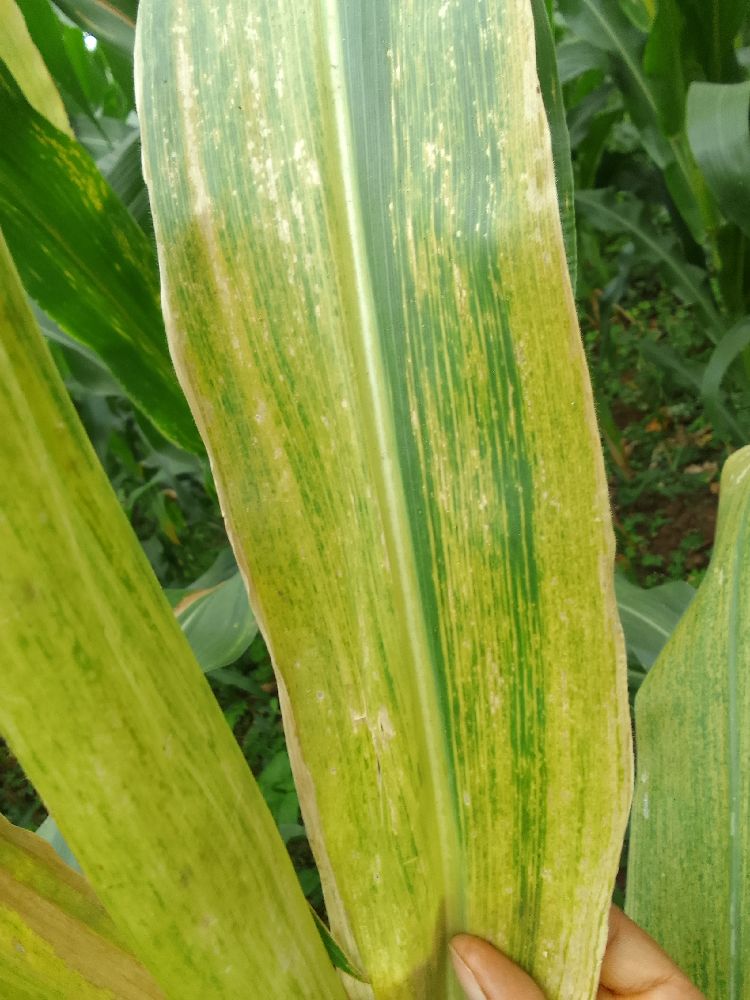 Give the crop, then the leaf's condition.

maize, maize lethal necrosis
